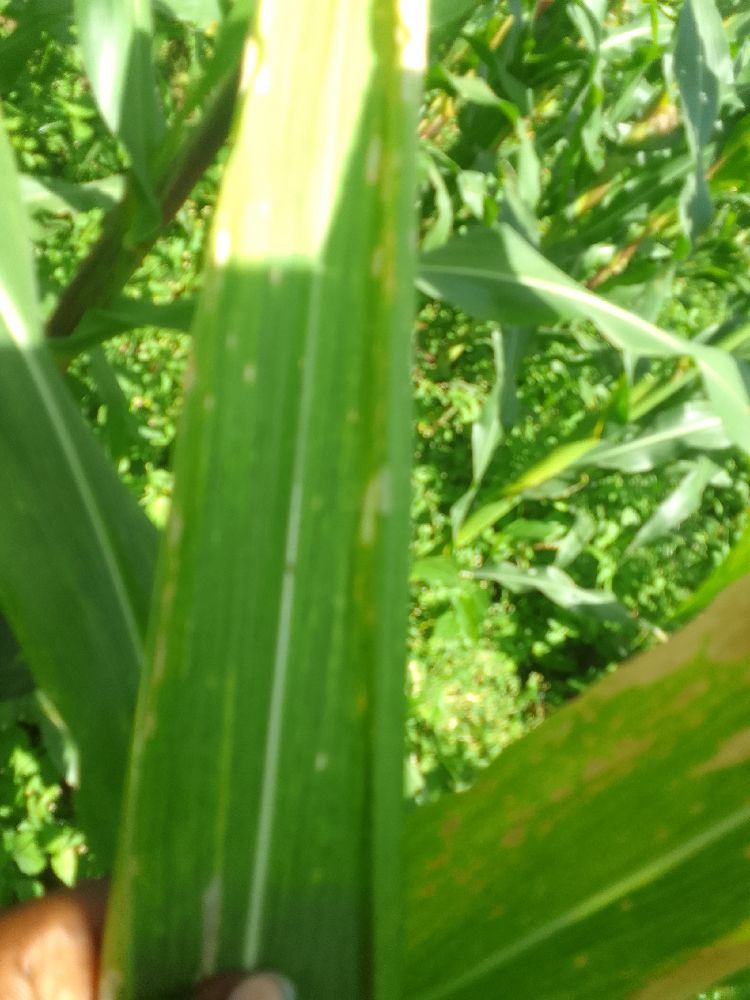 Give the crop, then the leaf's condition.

maize, maize lethal necrosis
